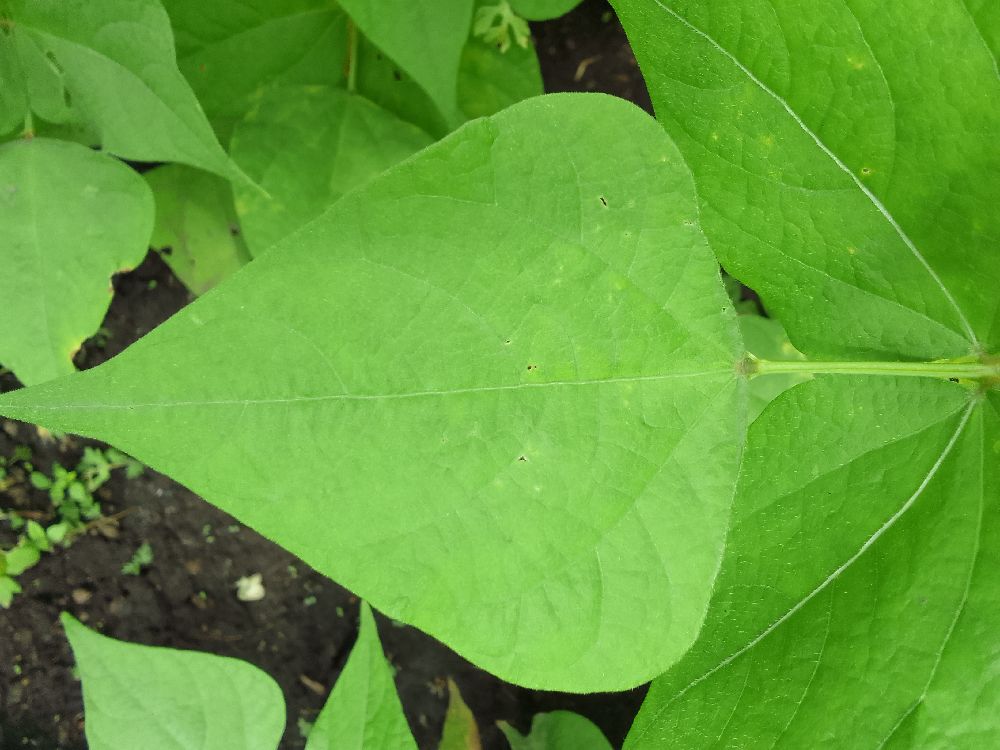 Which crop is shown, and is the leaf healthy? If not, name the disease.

common bean, healthy
